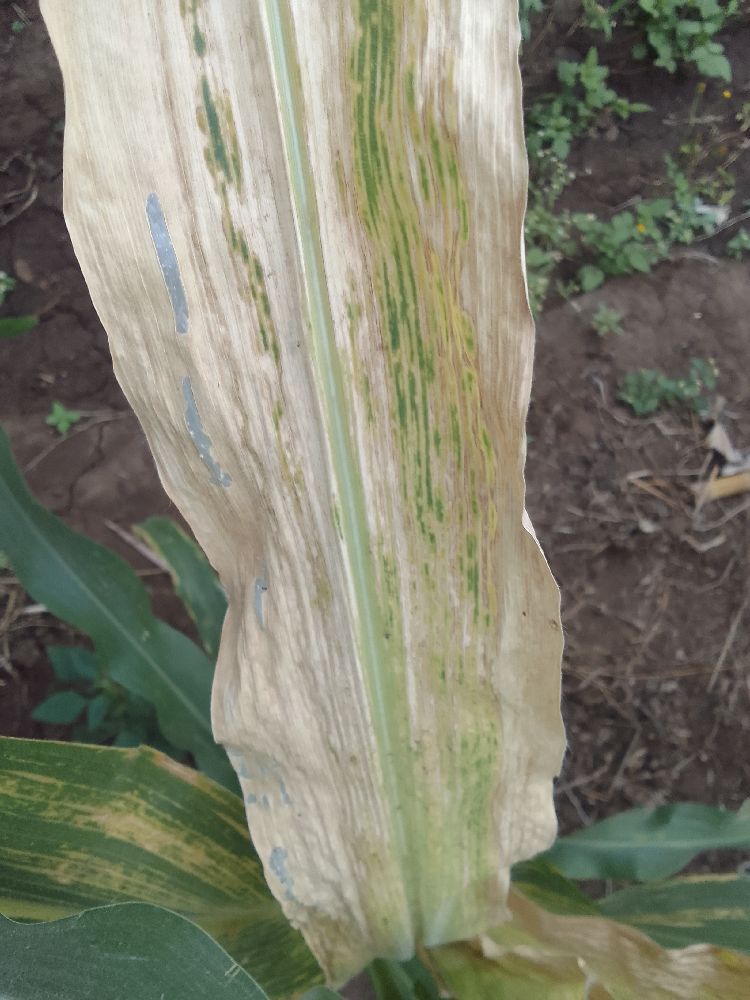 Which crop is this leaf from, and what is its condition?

maize, maize lethal necrosis
